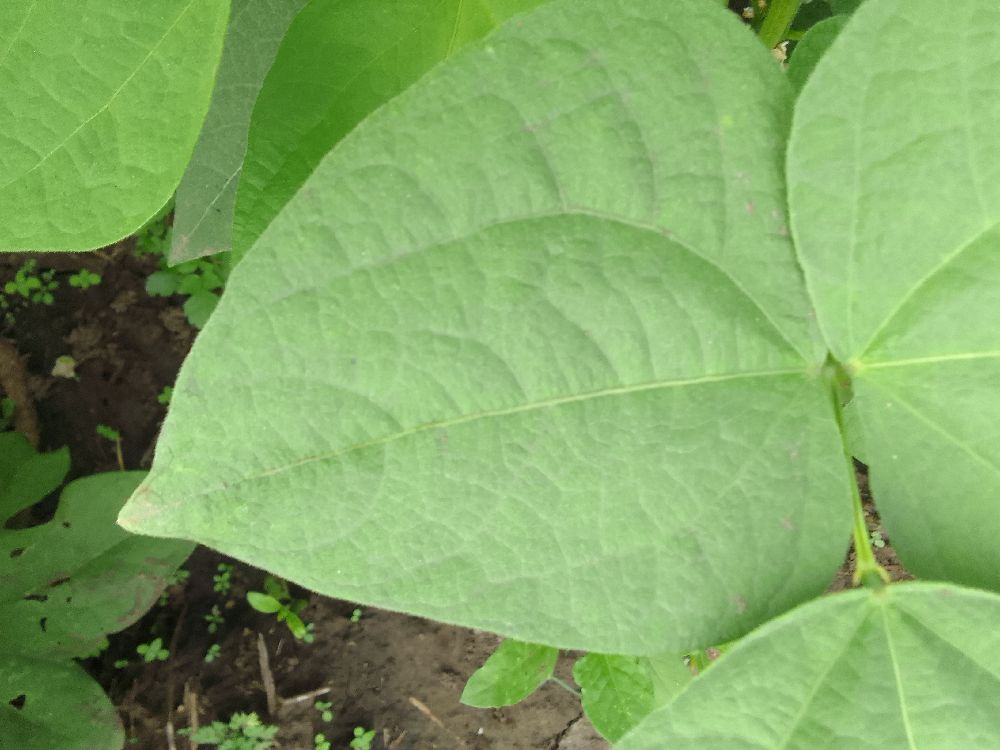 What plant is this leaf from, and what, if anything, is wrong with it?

common bean, healthy
